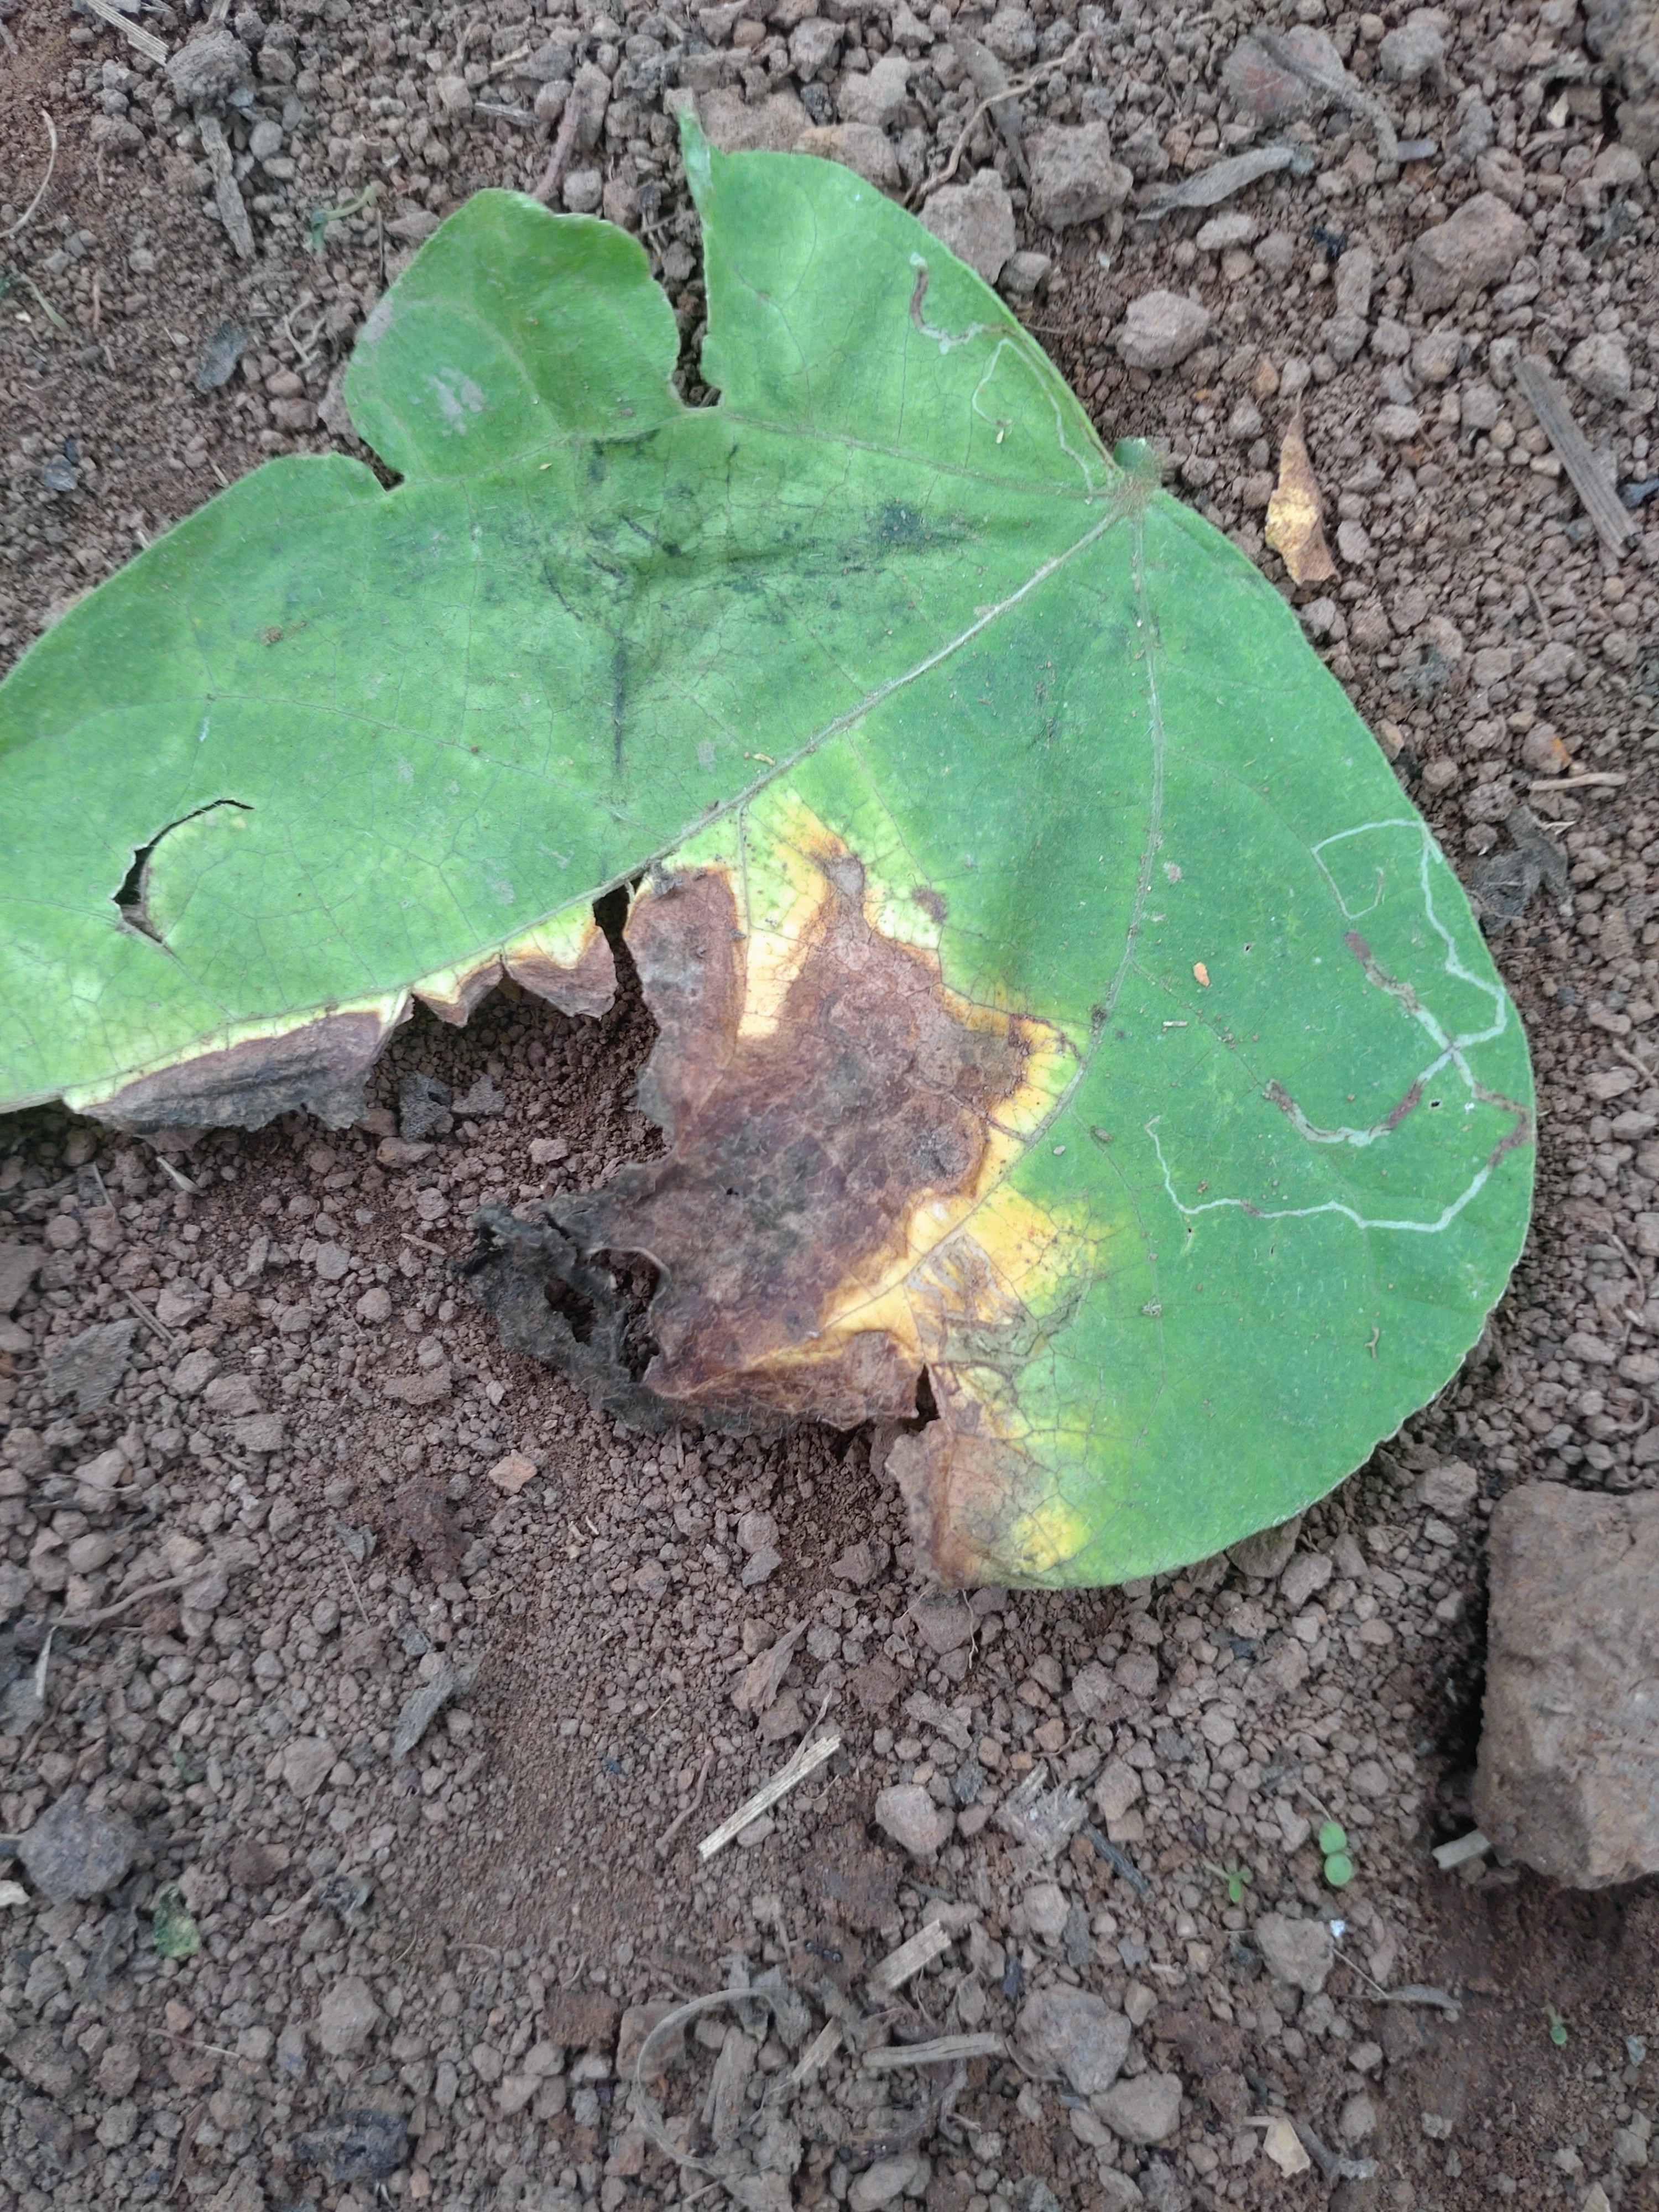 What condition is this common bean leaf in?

anthracnose
